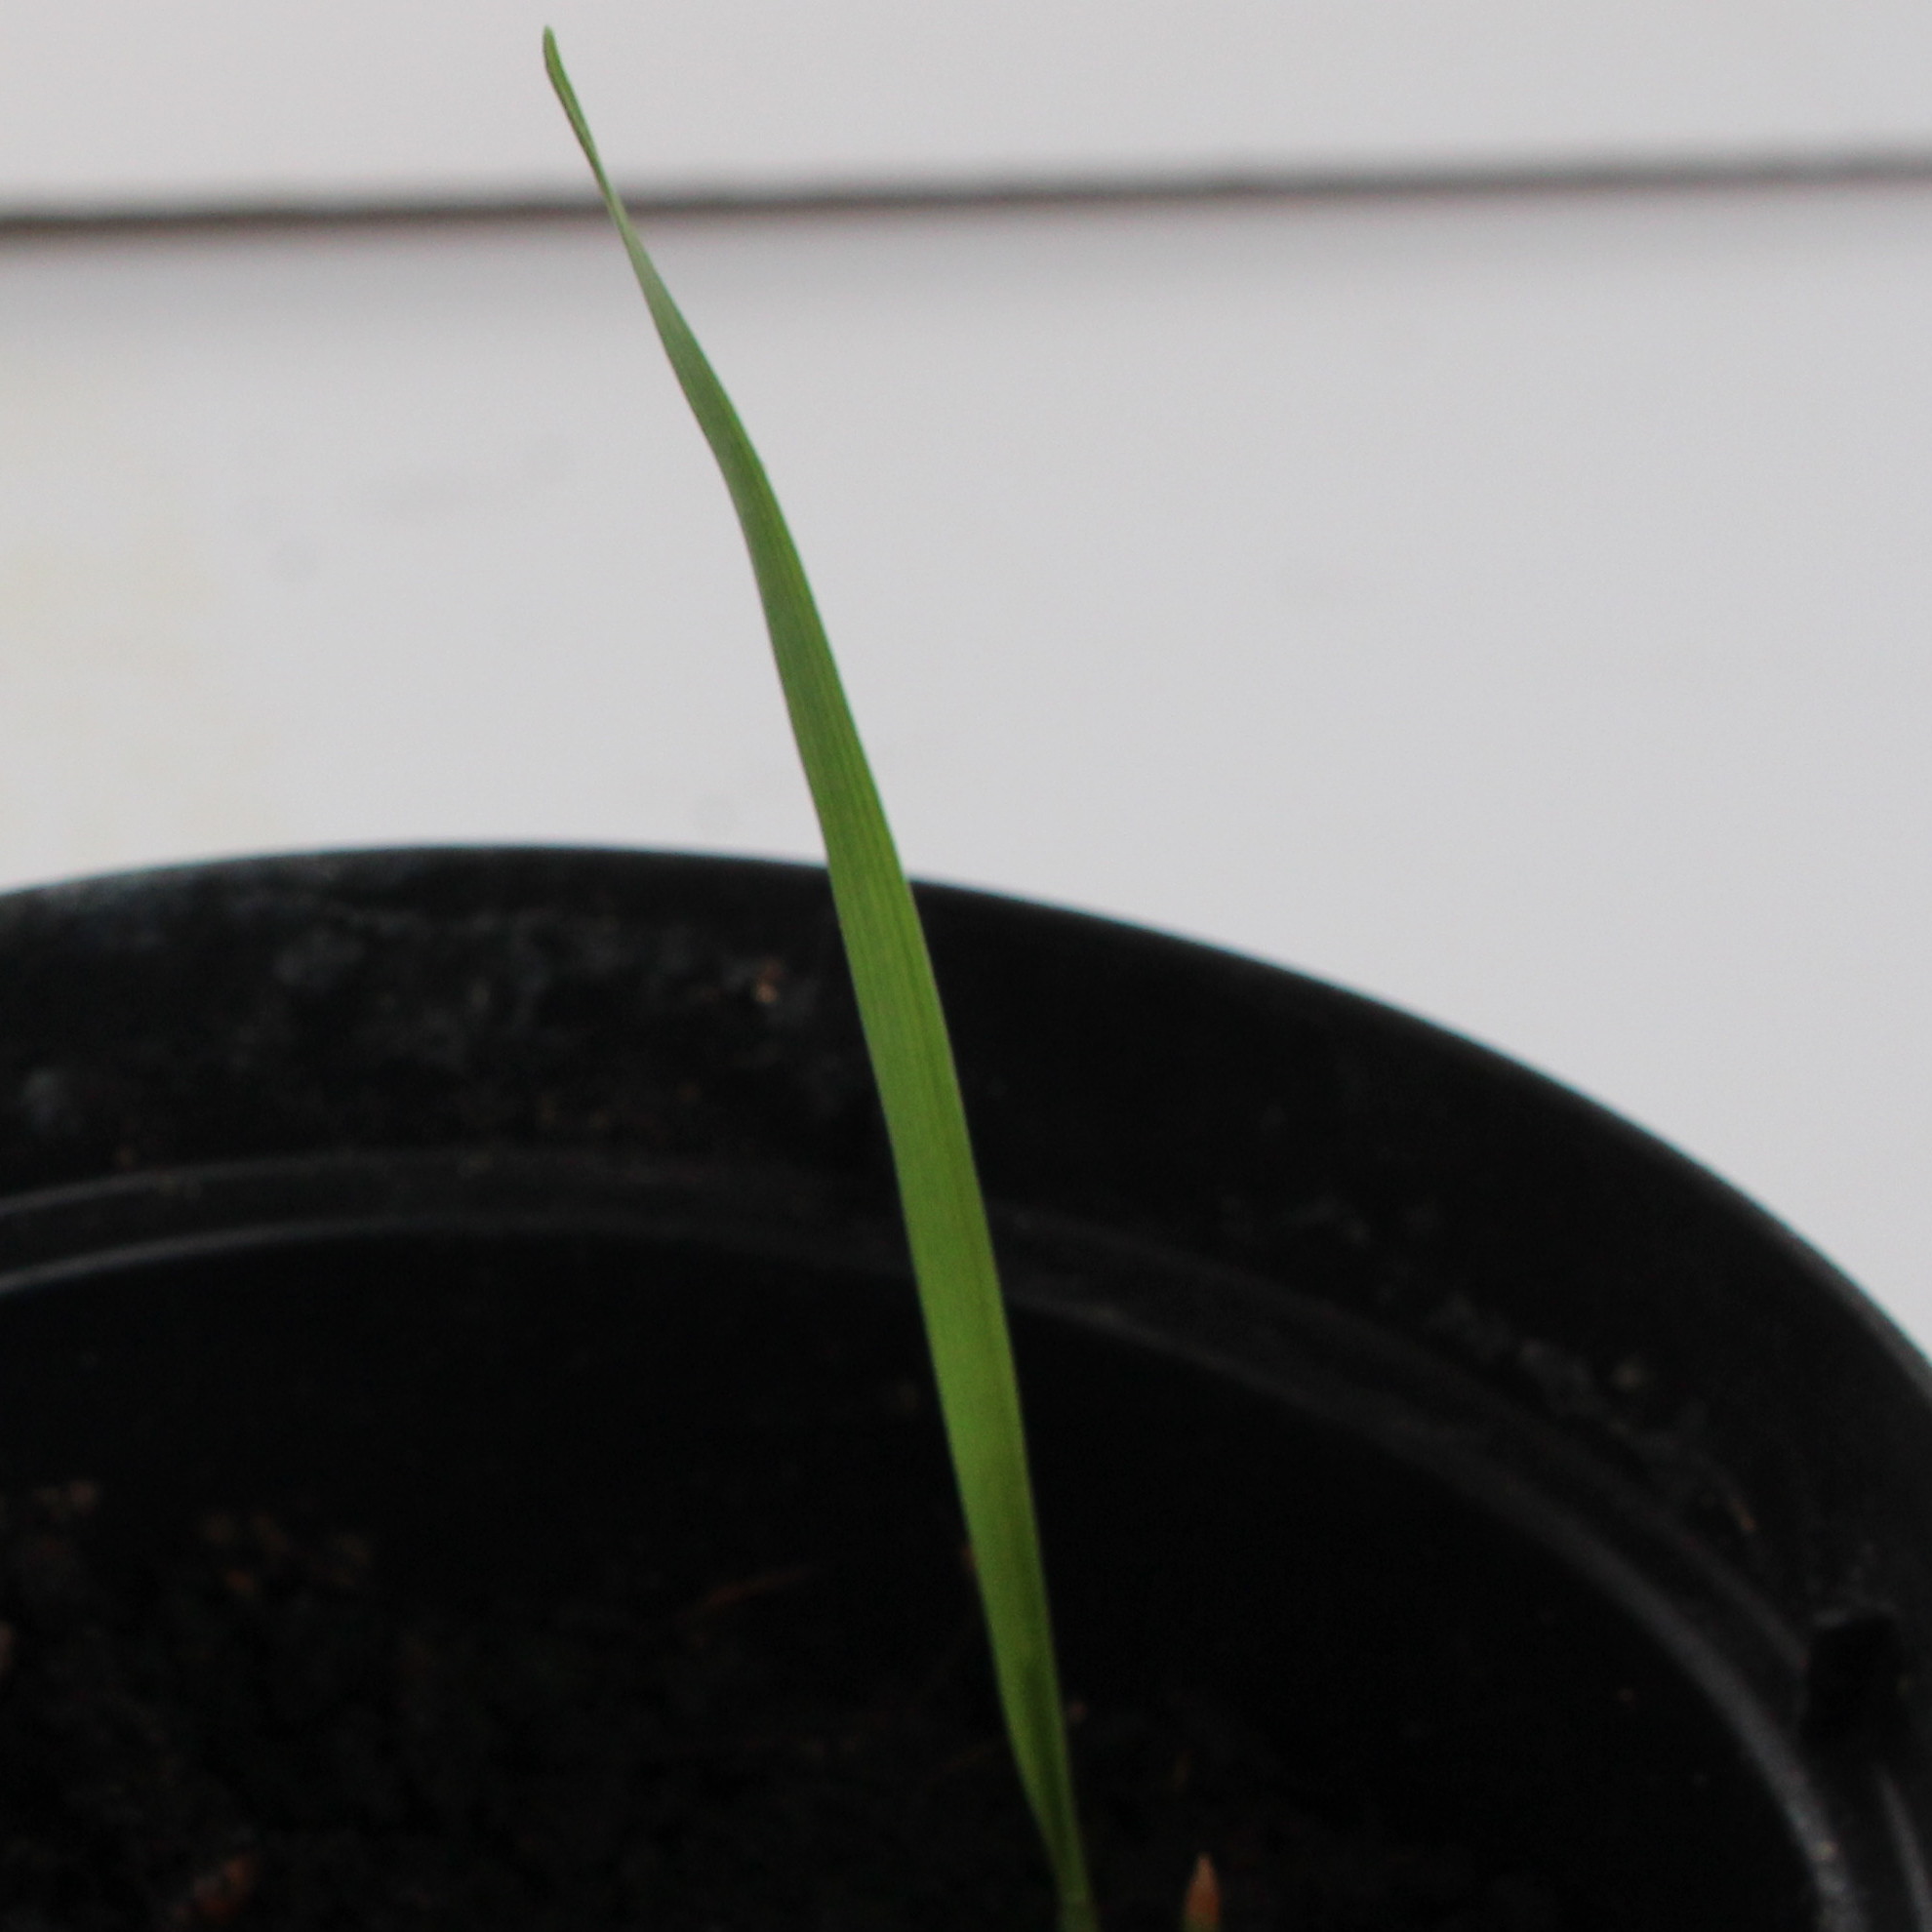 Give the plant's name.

Avena sterilis
